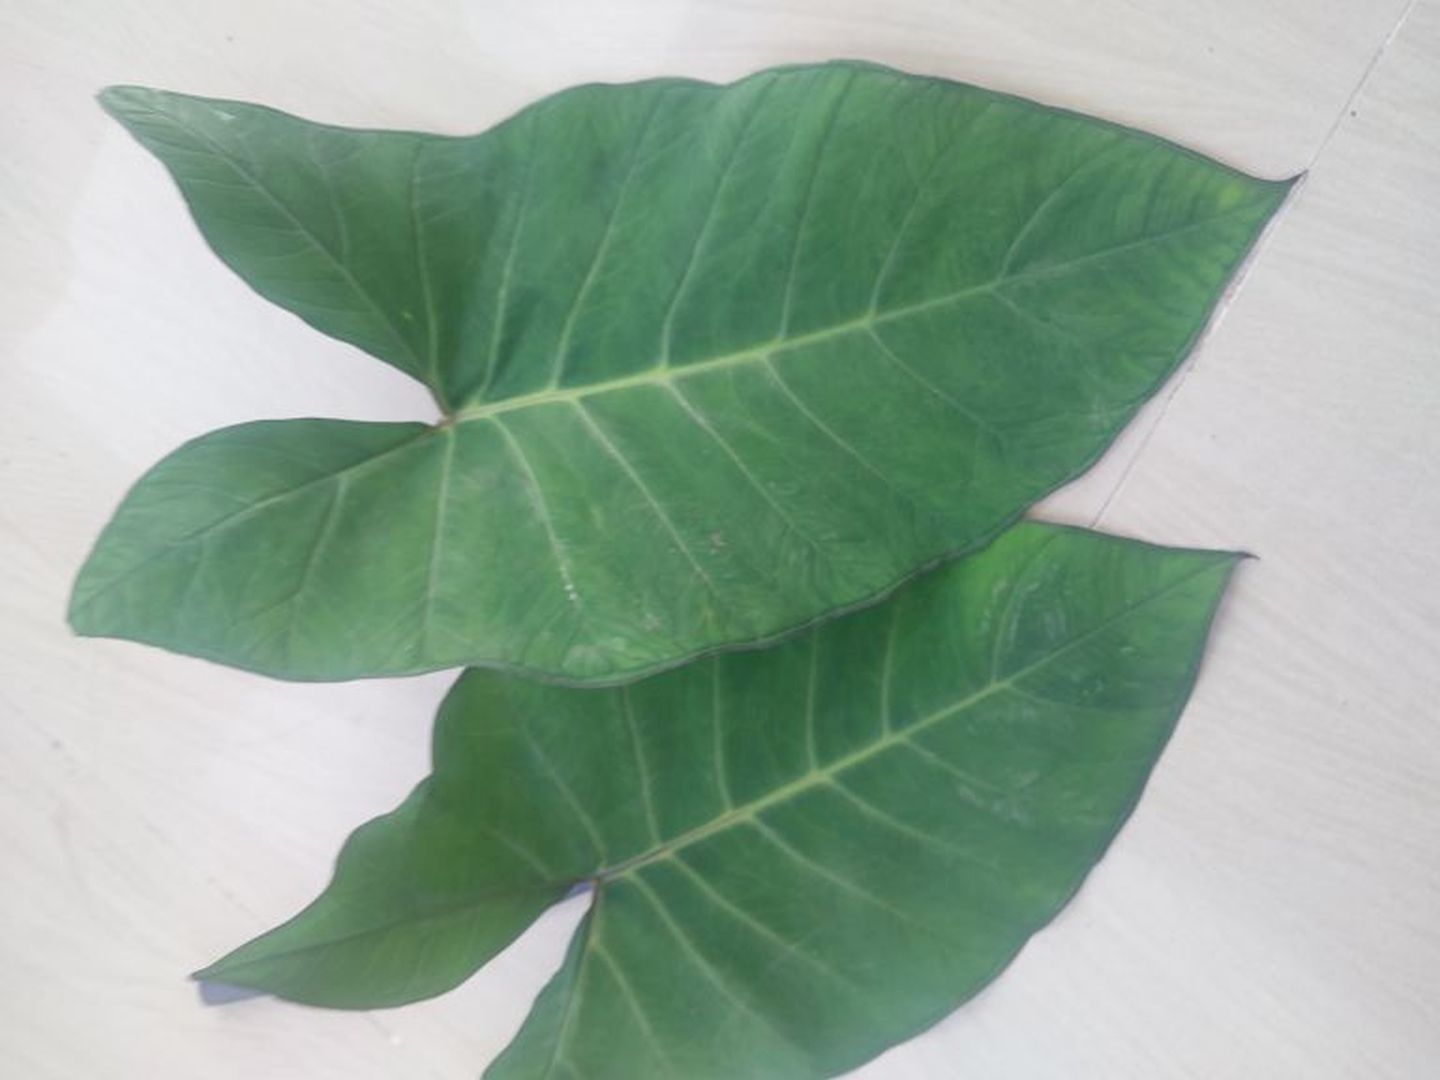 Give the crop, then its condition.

taro, healthy
